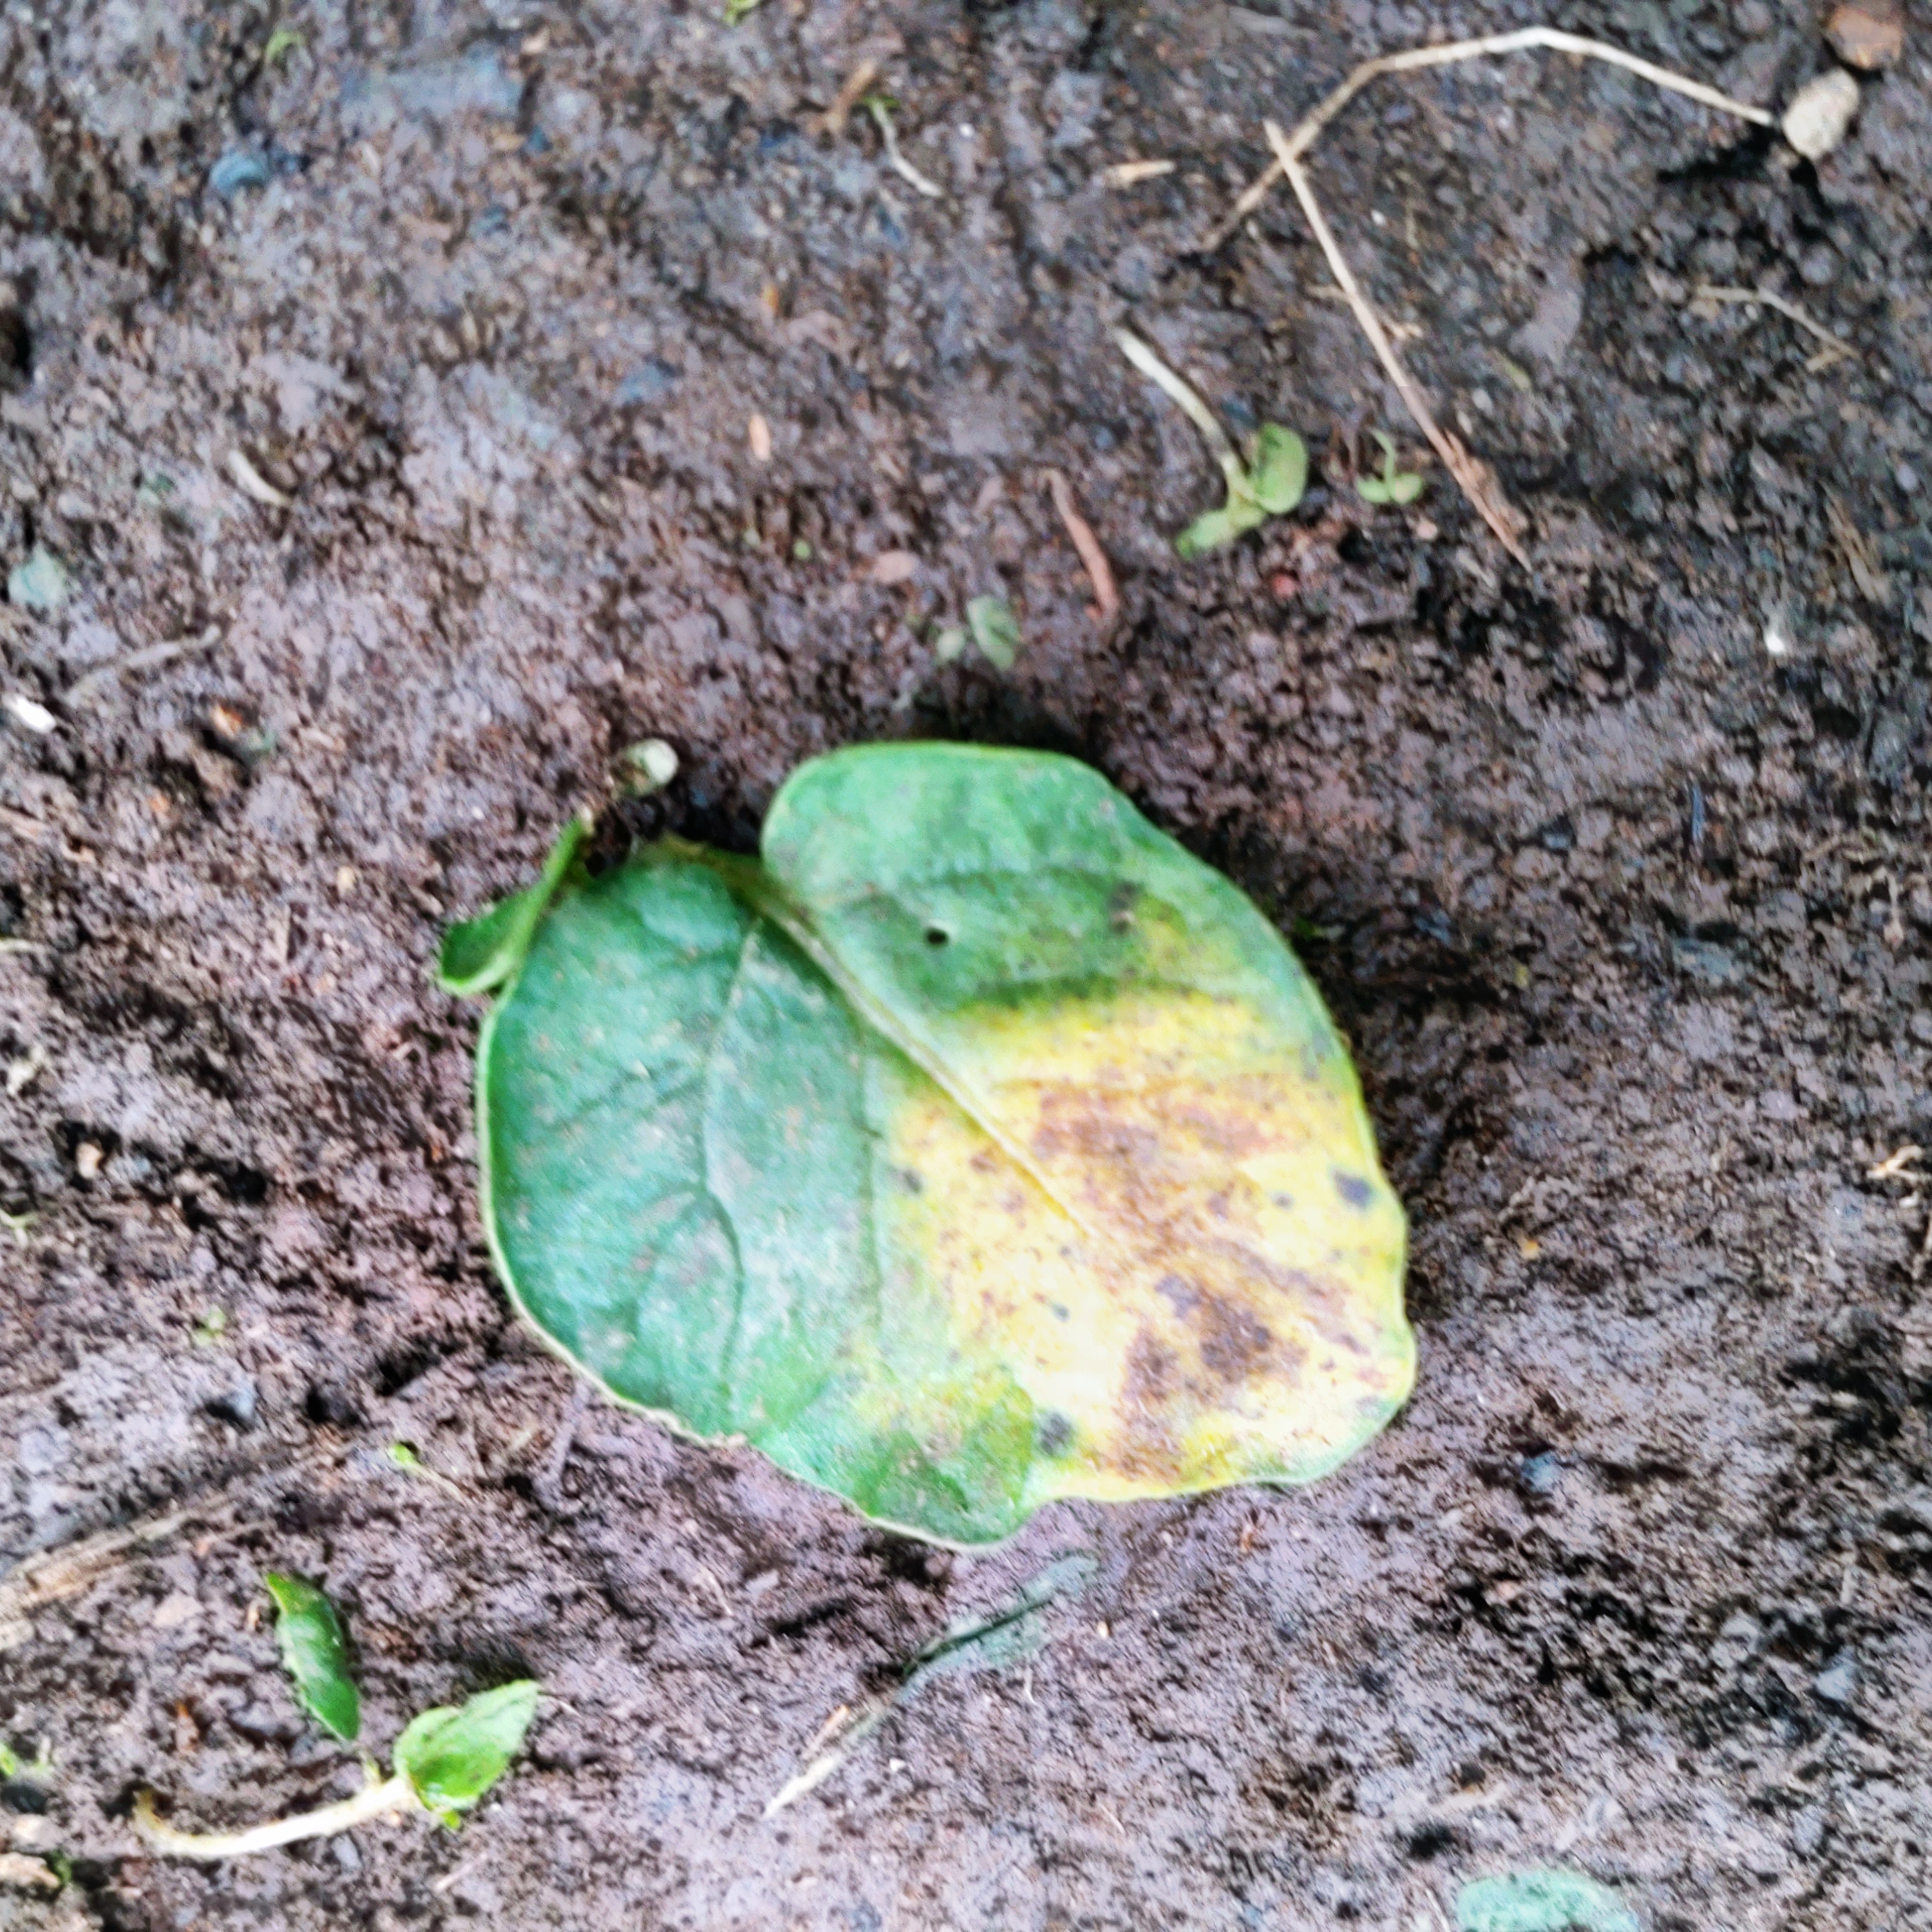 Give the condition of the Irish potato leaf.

late blight
